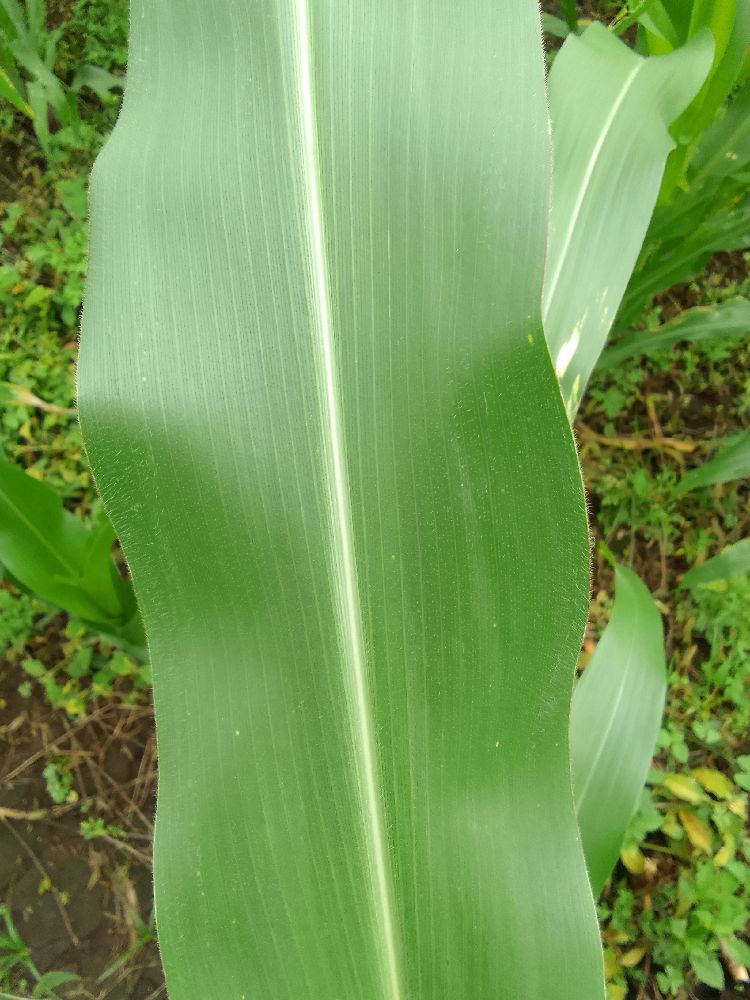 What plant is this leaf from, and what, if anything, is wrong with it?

maize, healthy
